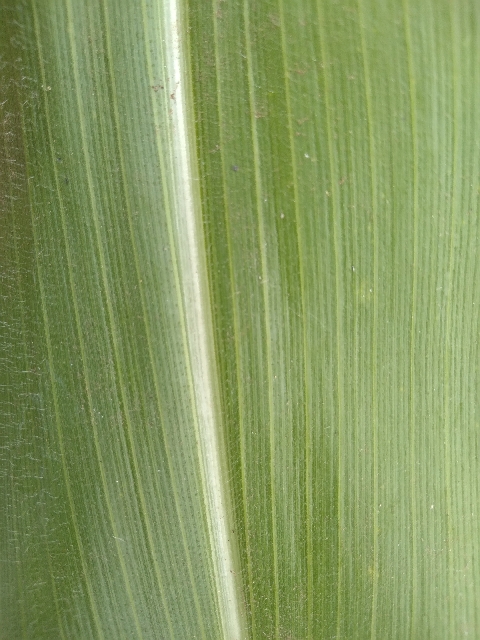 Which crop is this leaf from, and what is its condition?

maize, healthy
